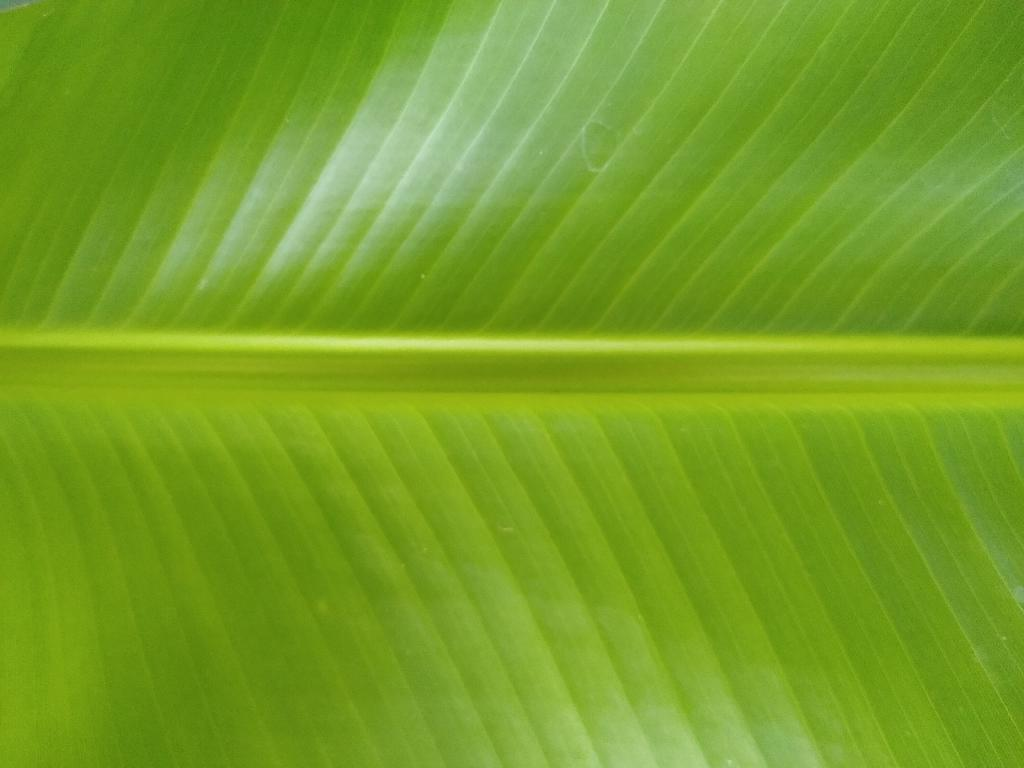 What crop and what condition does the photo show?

banana, healthy
